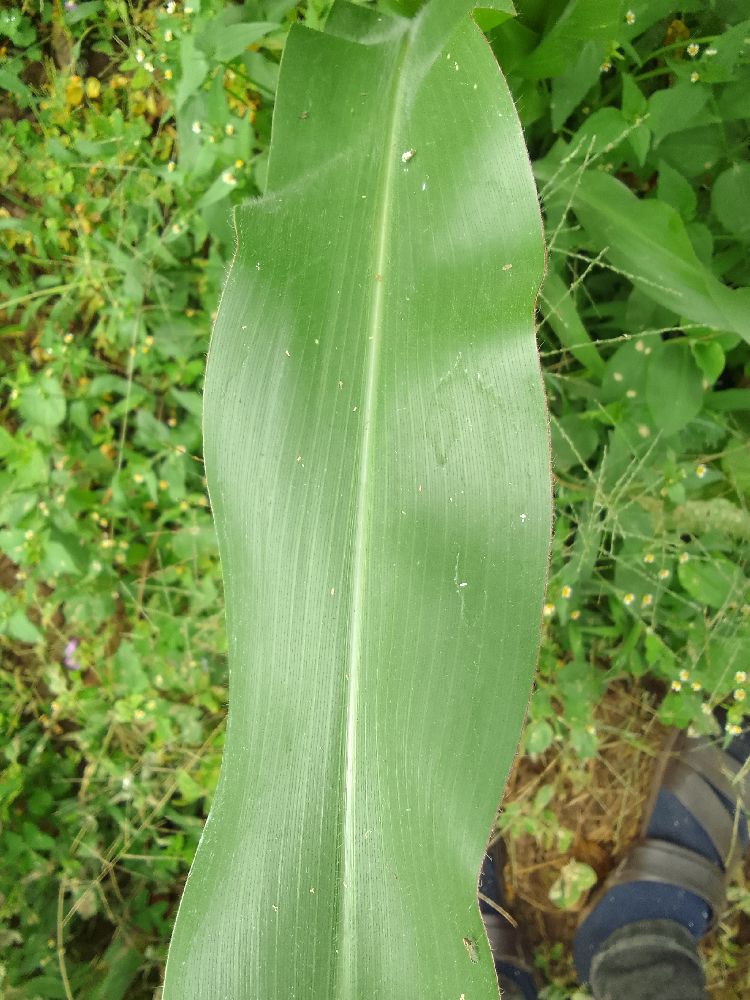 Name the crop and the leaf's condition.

maize, healthy
